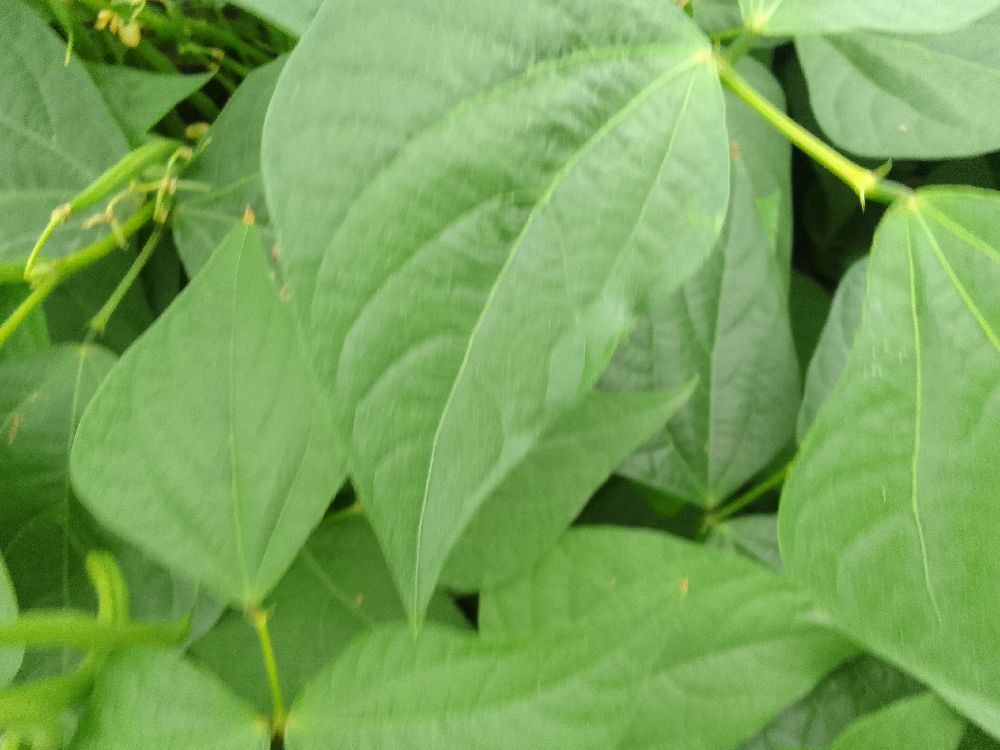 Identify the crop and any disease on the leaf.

common bean, healthy
